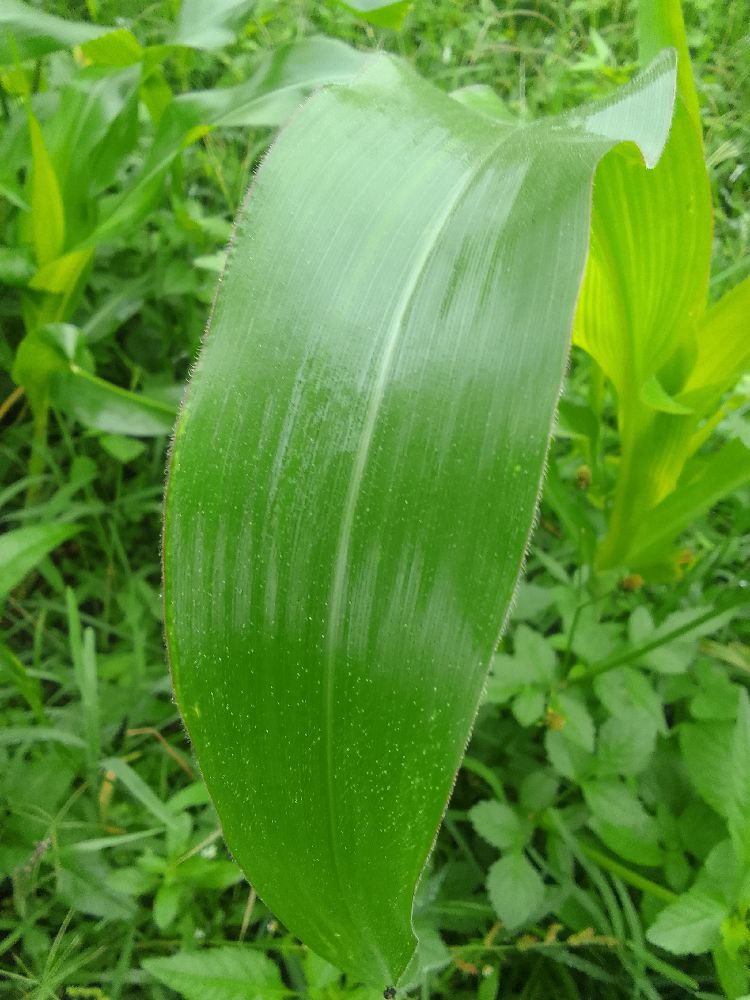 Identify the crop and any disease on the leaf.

maize, healthy
